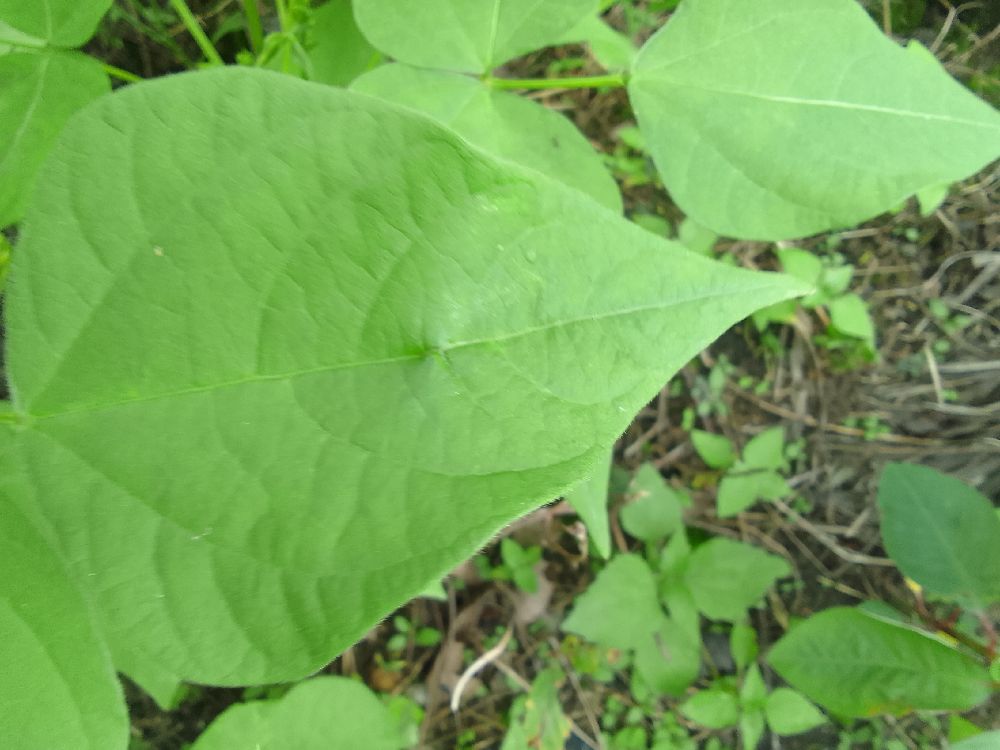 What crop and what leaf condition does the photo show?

common bean, healthy
